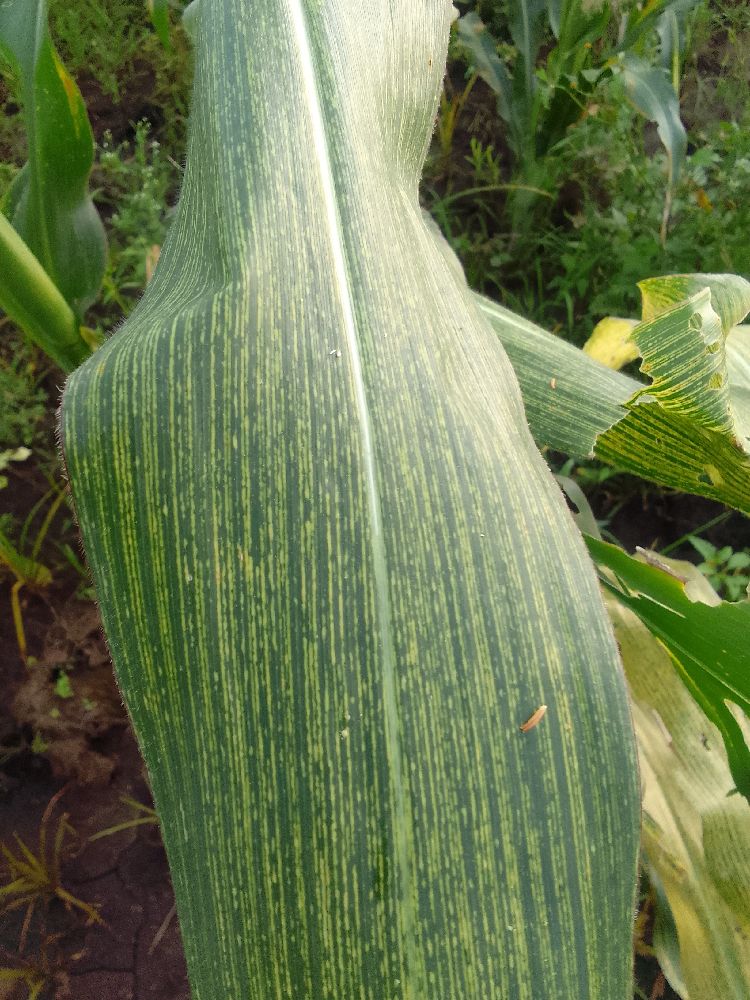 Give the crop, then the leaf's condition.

maize, maize streak virus
